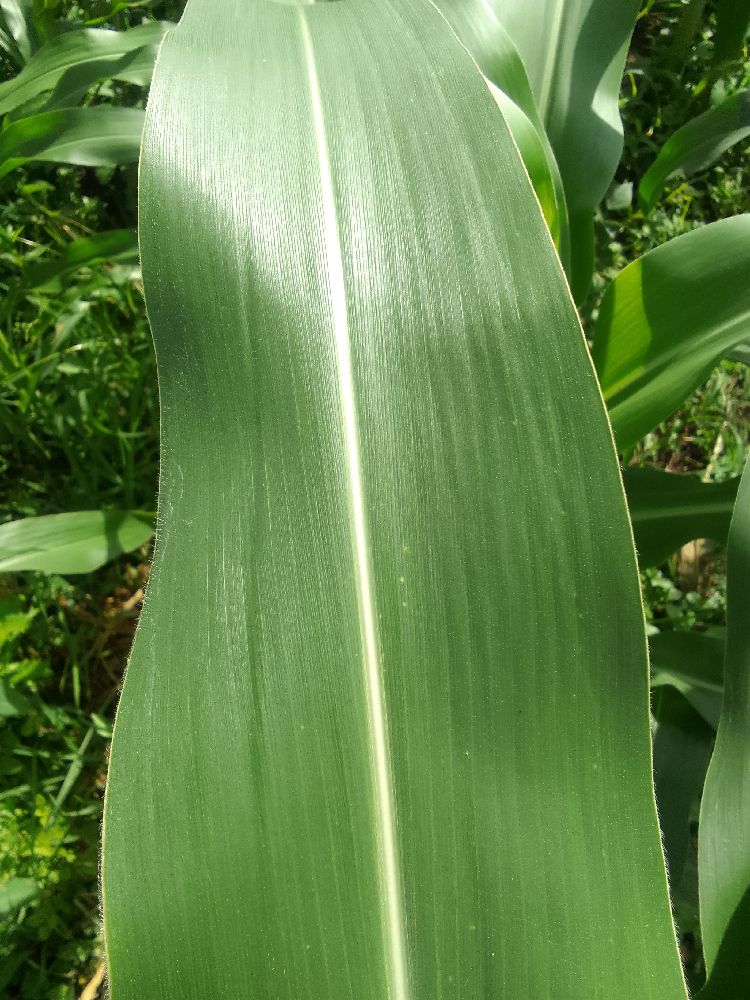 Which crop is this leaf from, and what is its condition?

maize, healthy
